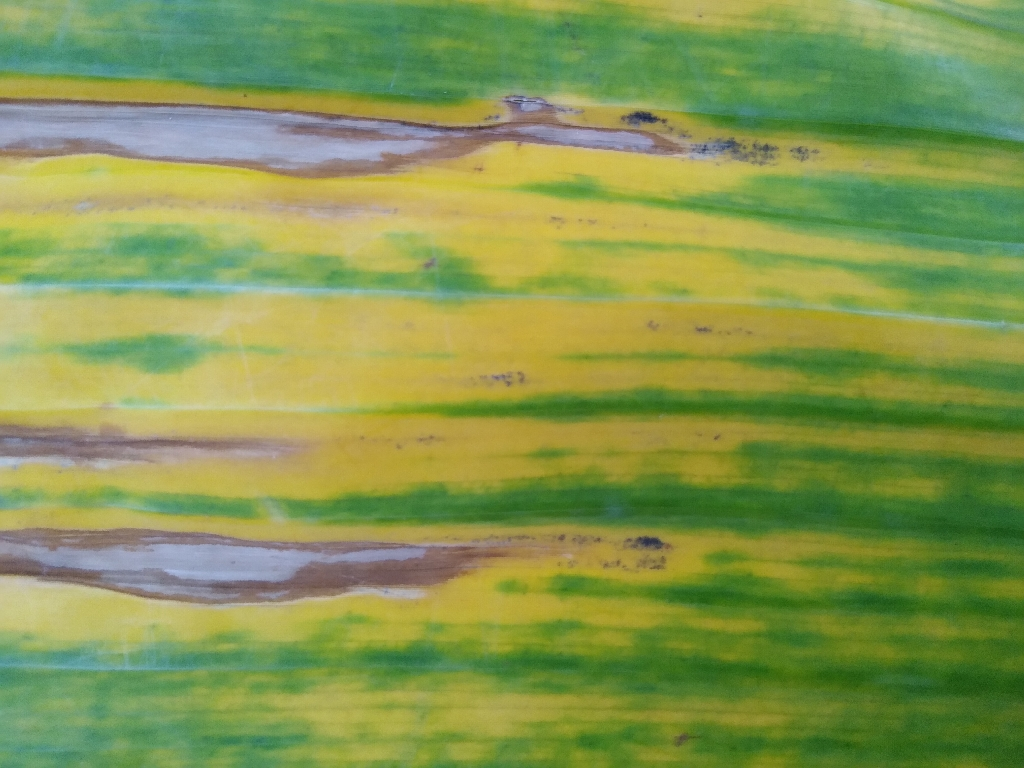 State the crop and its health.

banana, fusarium wilt race 1
